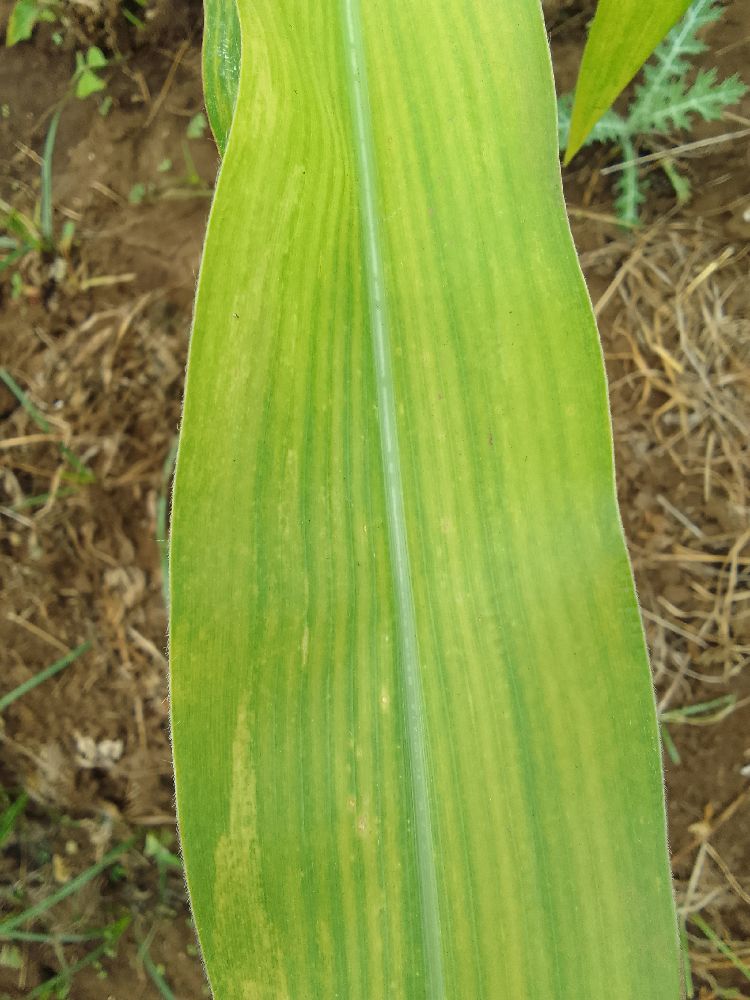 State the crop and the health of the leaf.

maize, maize lethal necrosis
